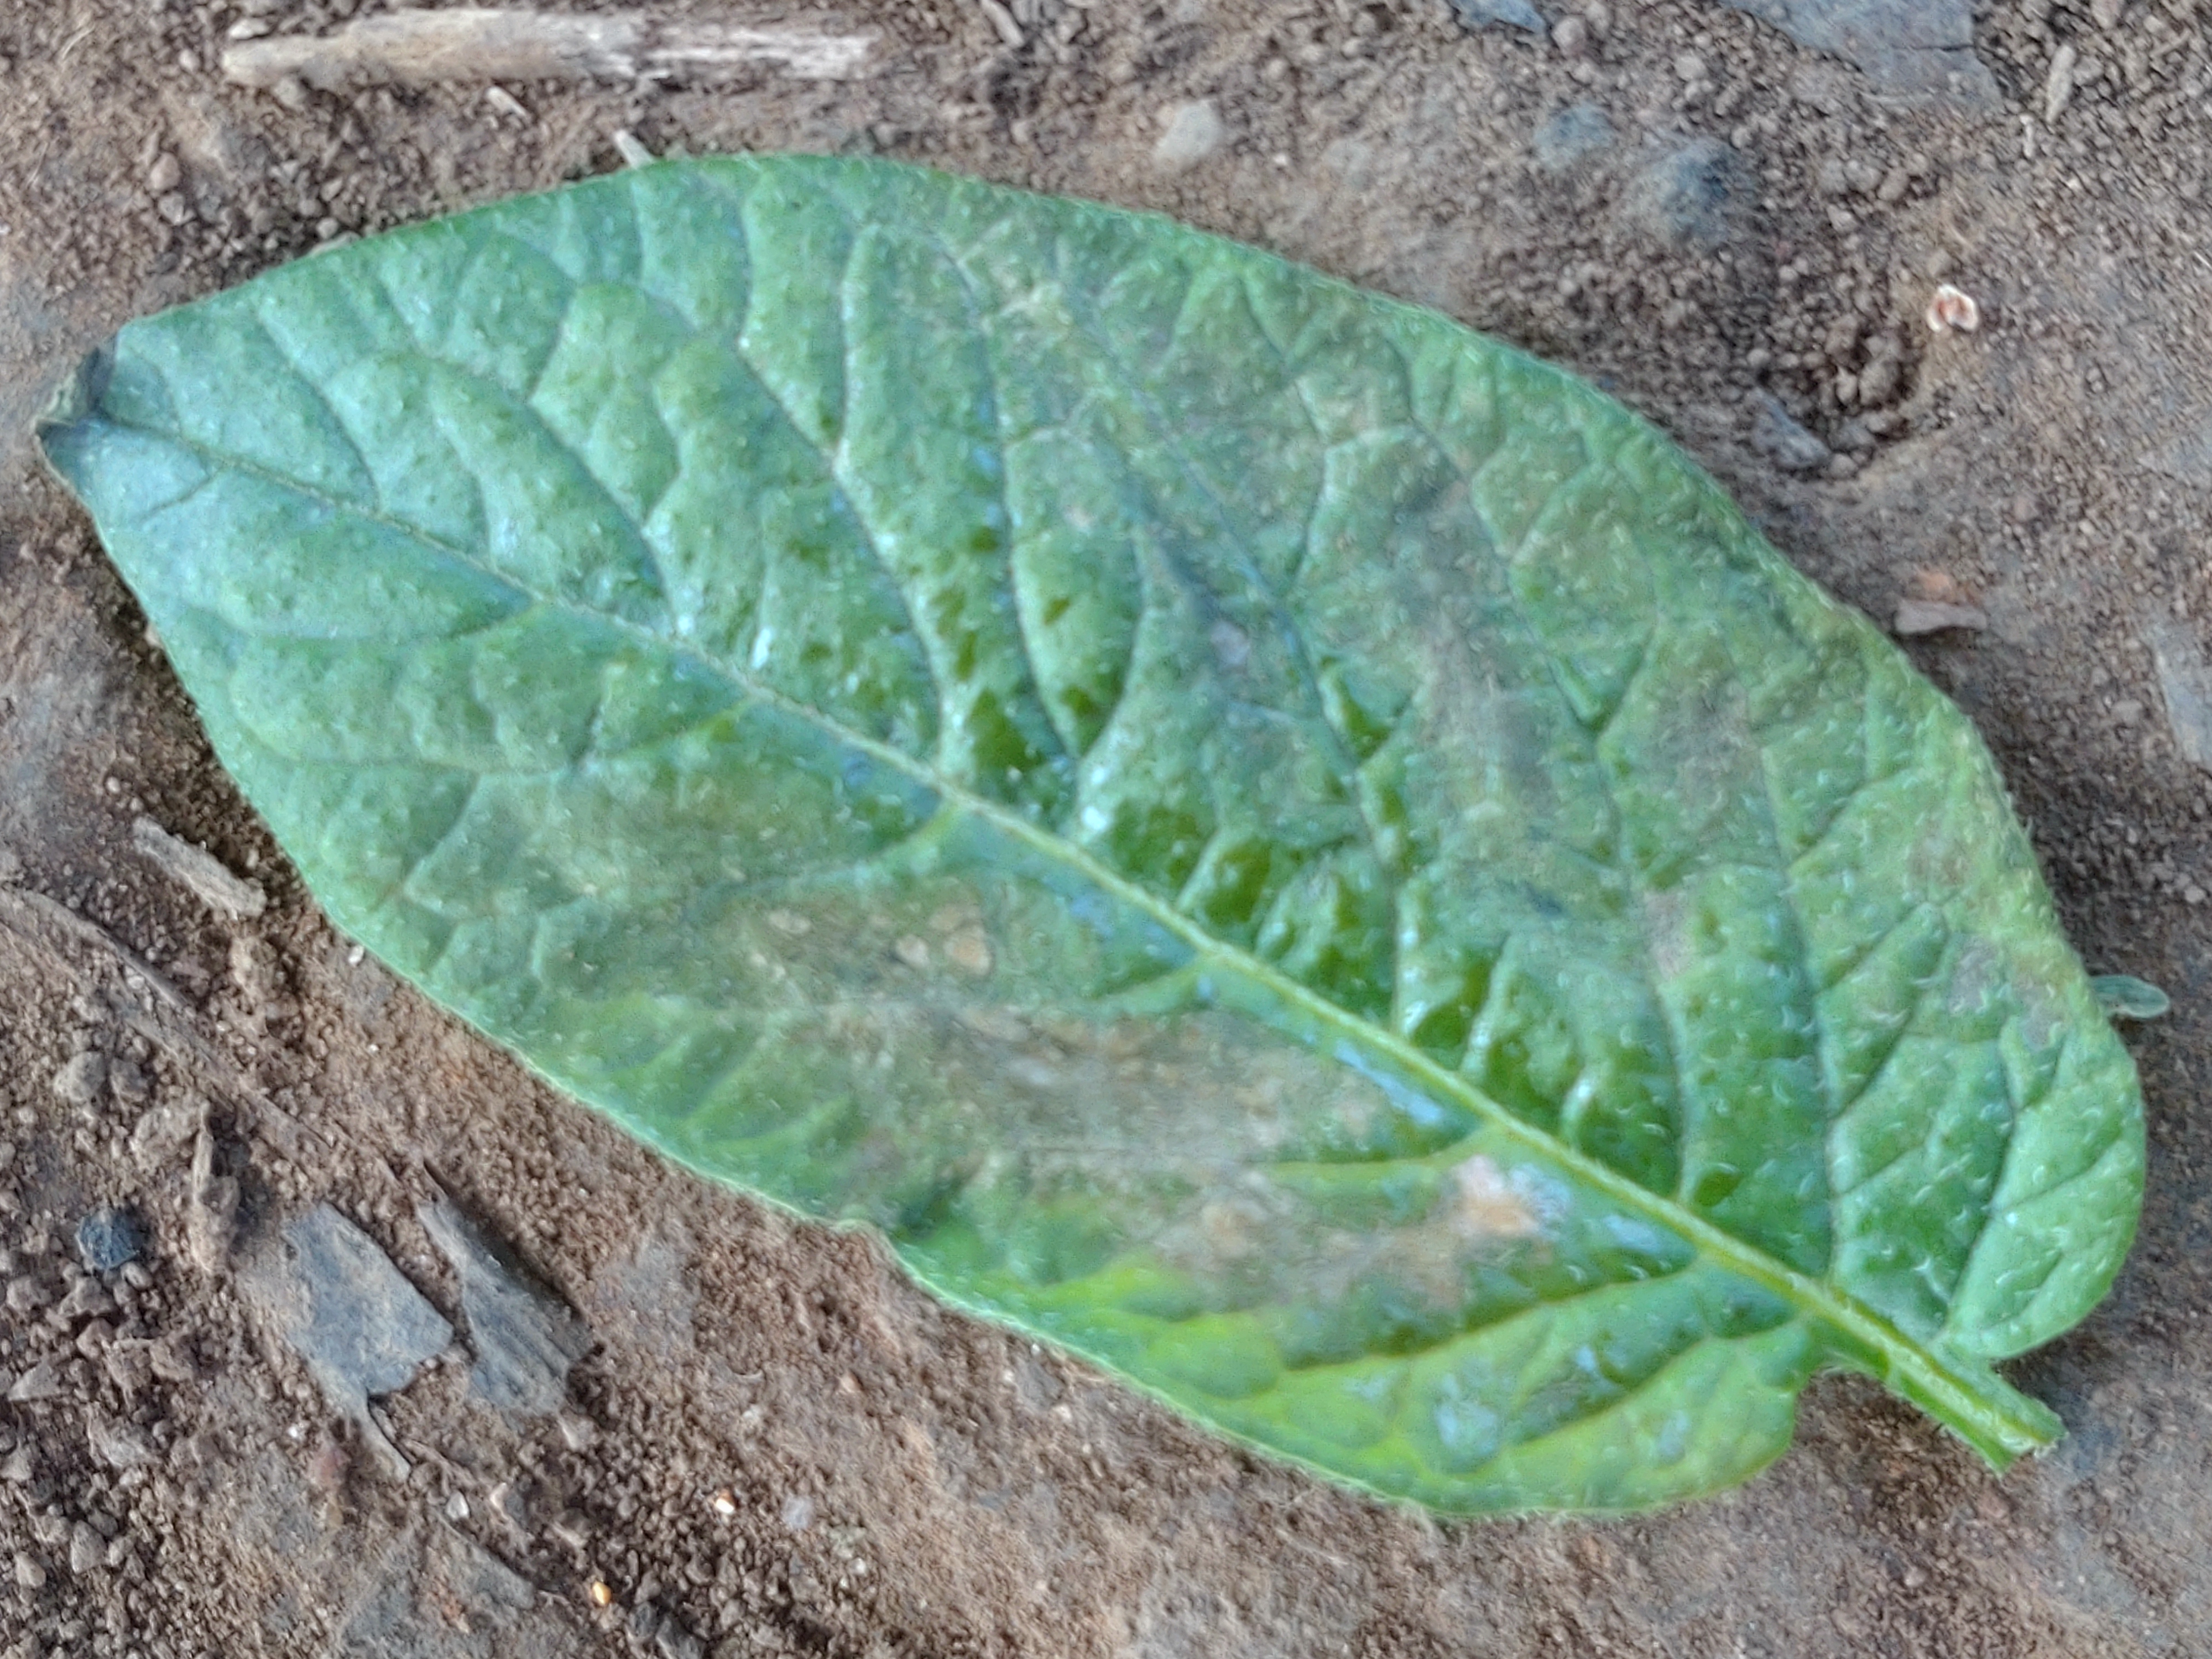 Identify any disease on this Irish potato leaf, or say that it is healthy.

early blight
